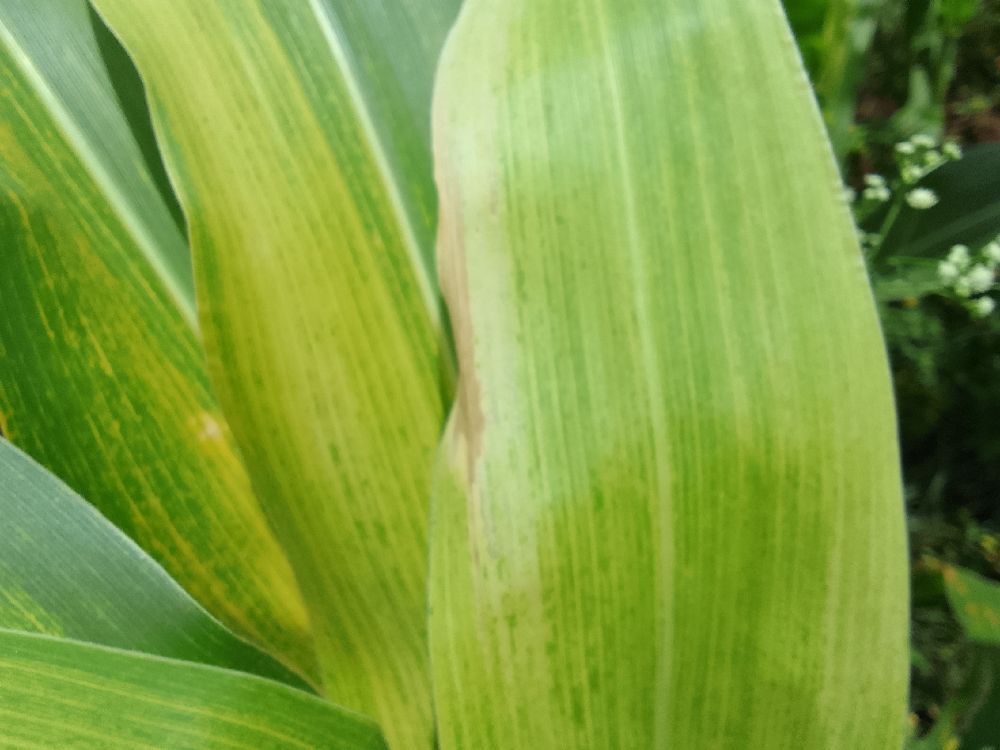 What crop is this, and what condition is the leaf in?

maize, maize lethal necrosis
